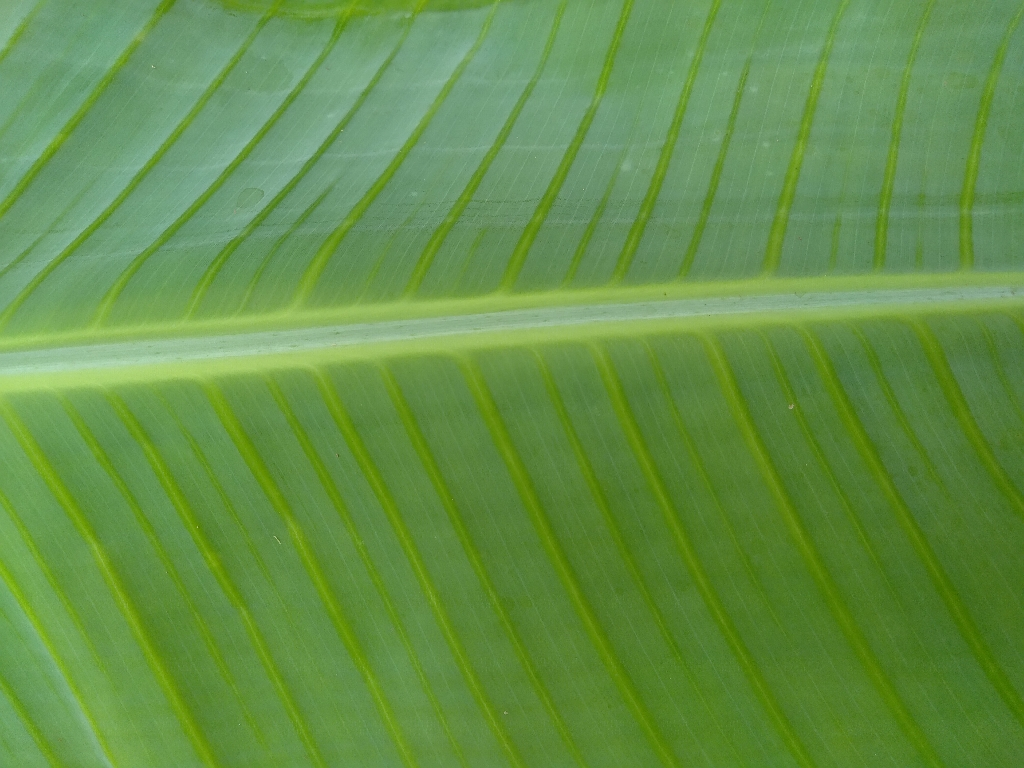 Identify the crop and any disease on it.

banana, healthy
